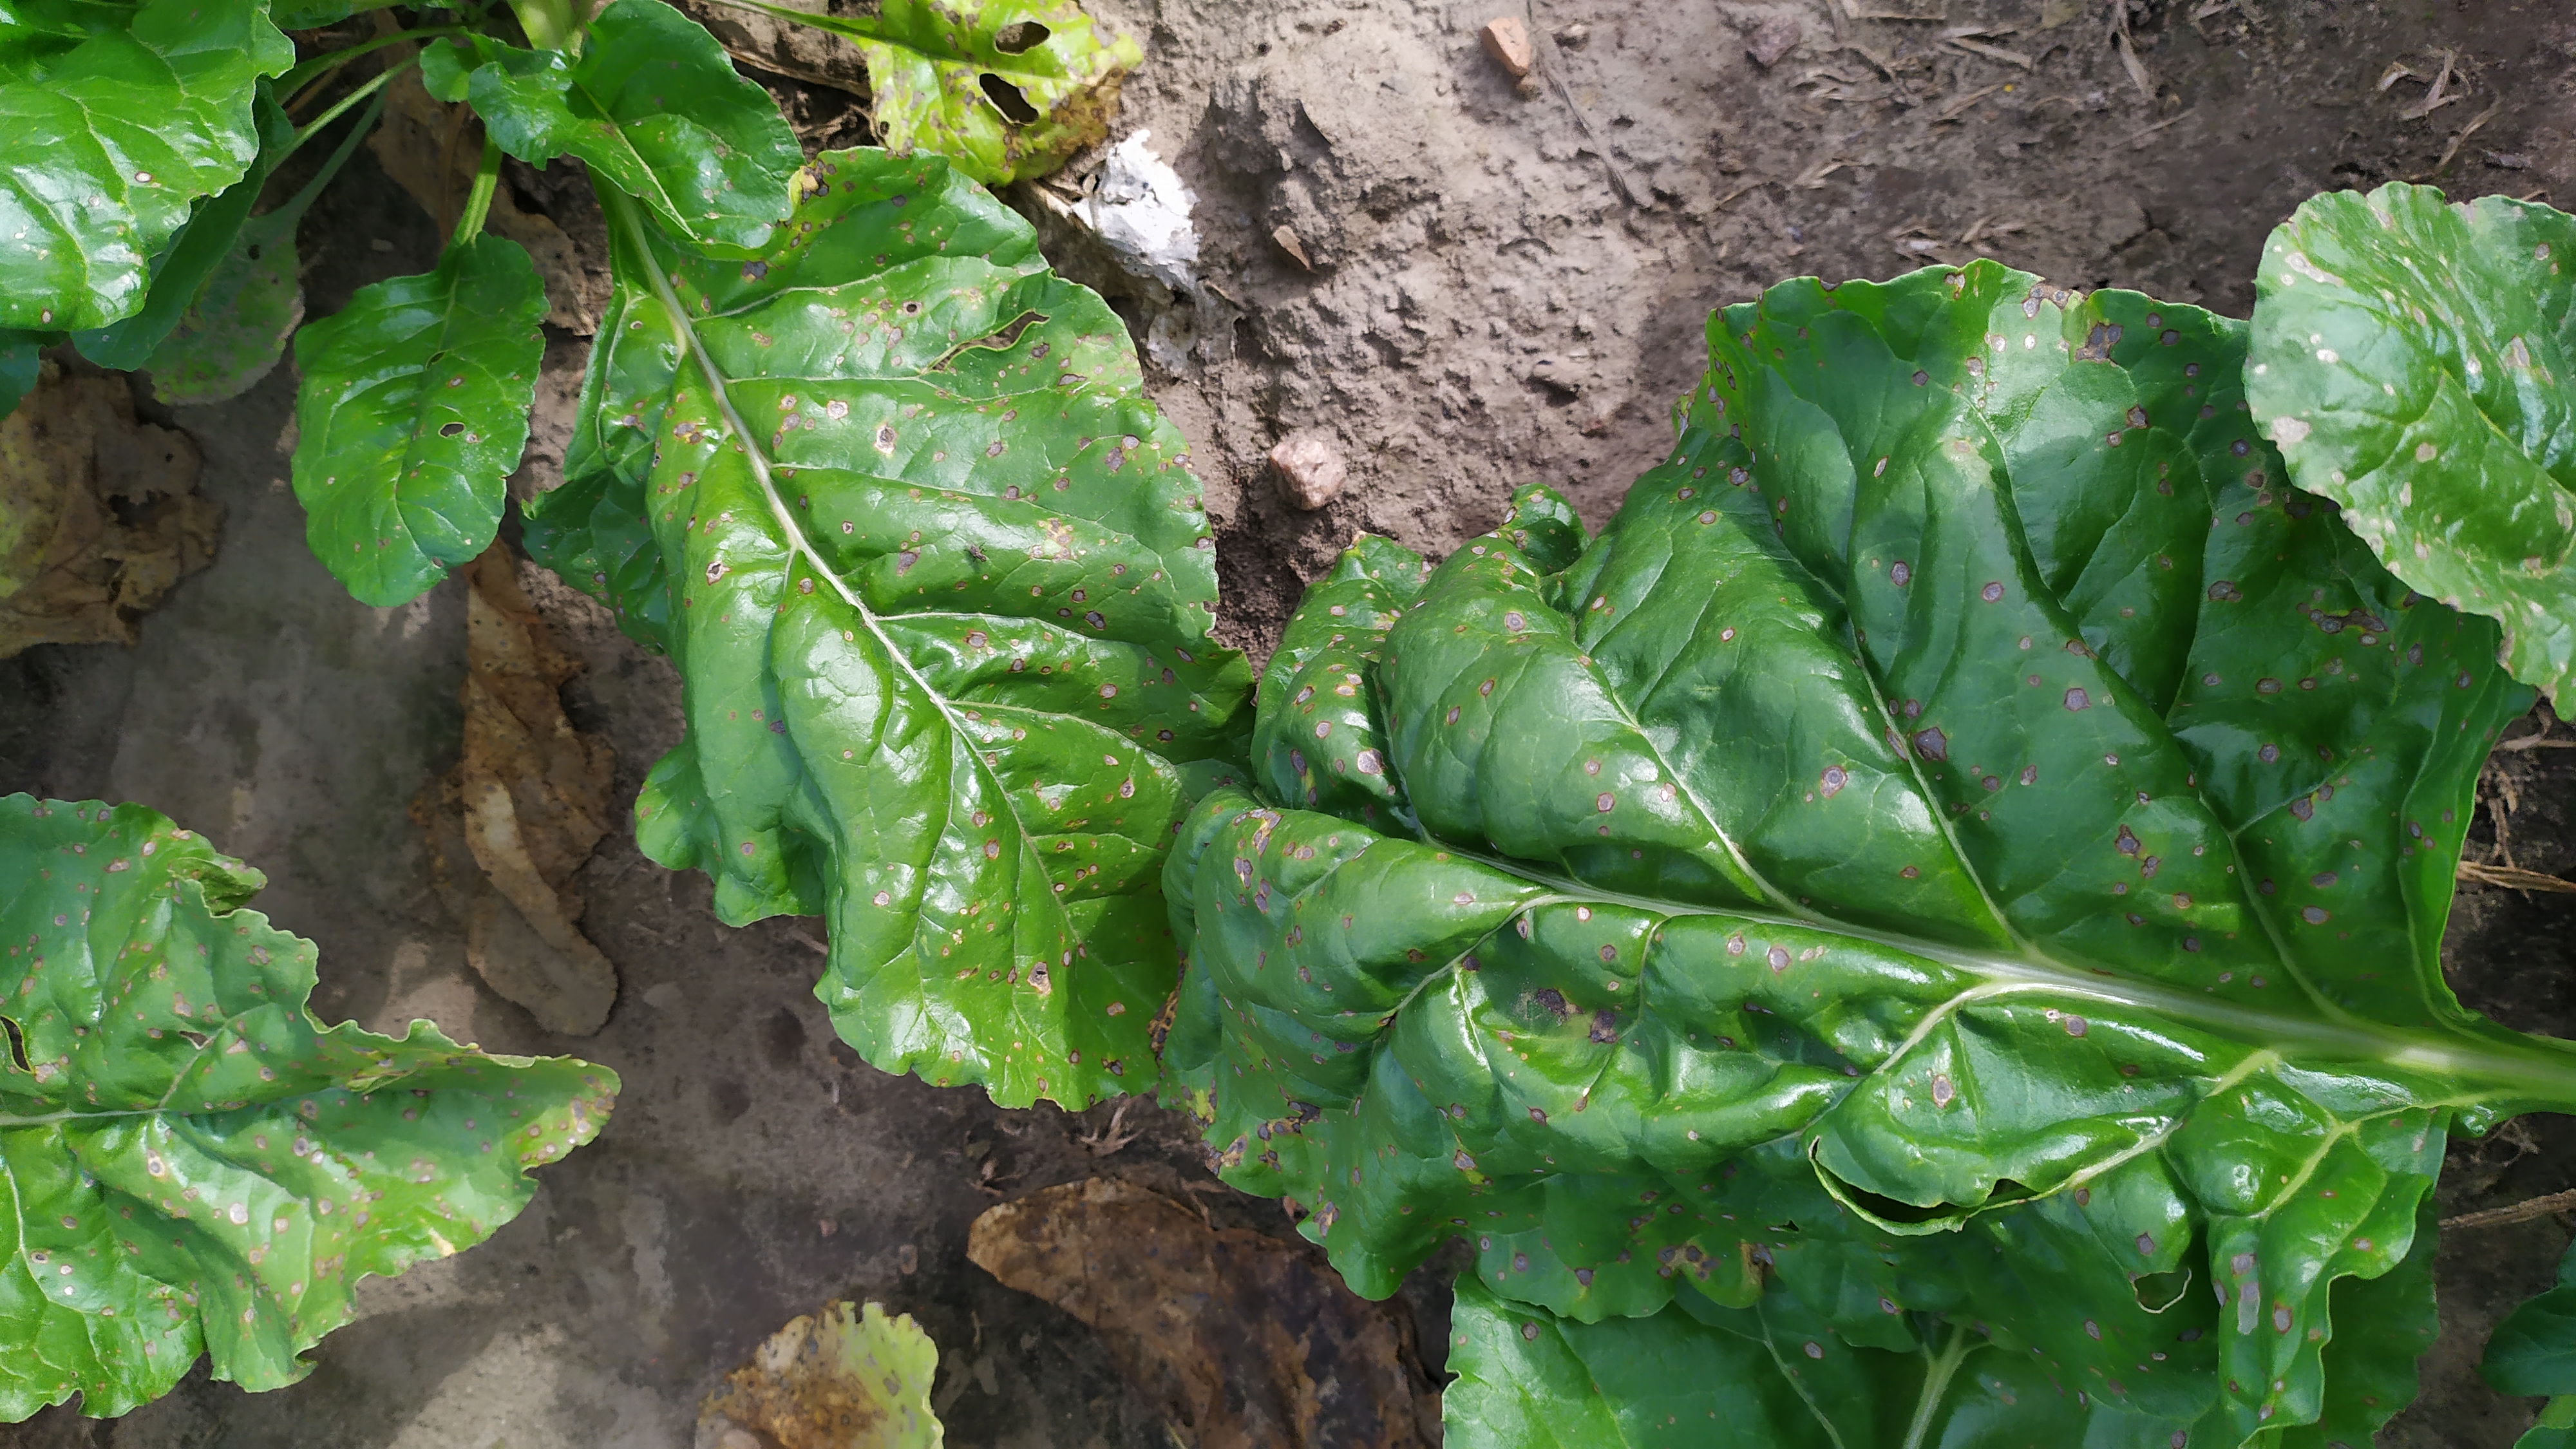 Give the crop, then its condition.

beet, cercospora
